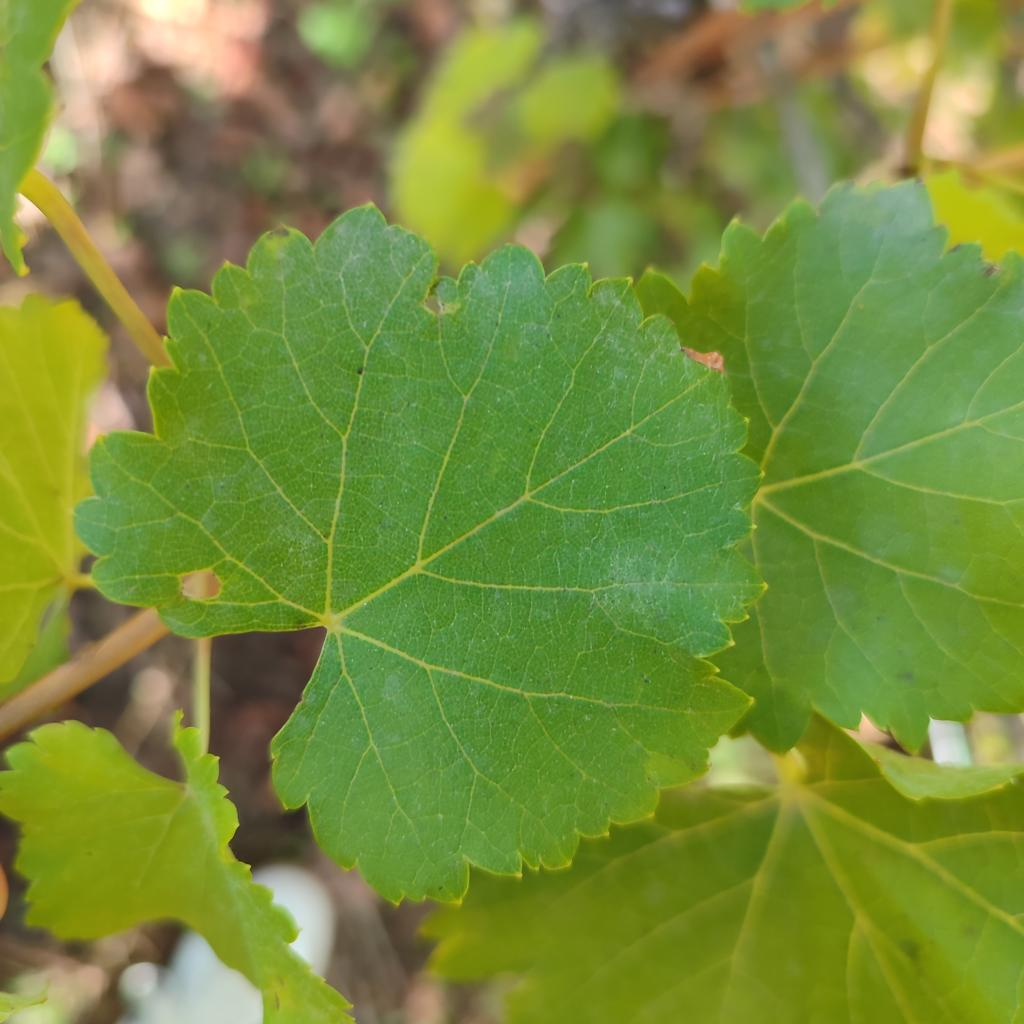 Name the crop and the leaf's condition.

grapevine, powdery mildew
